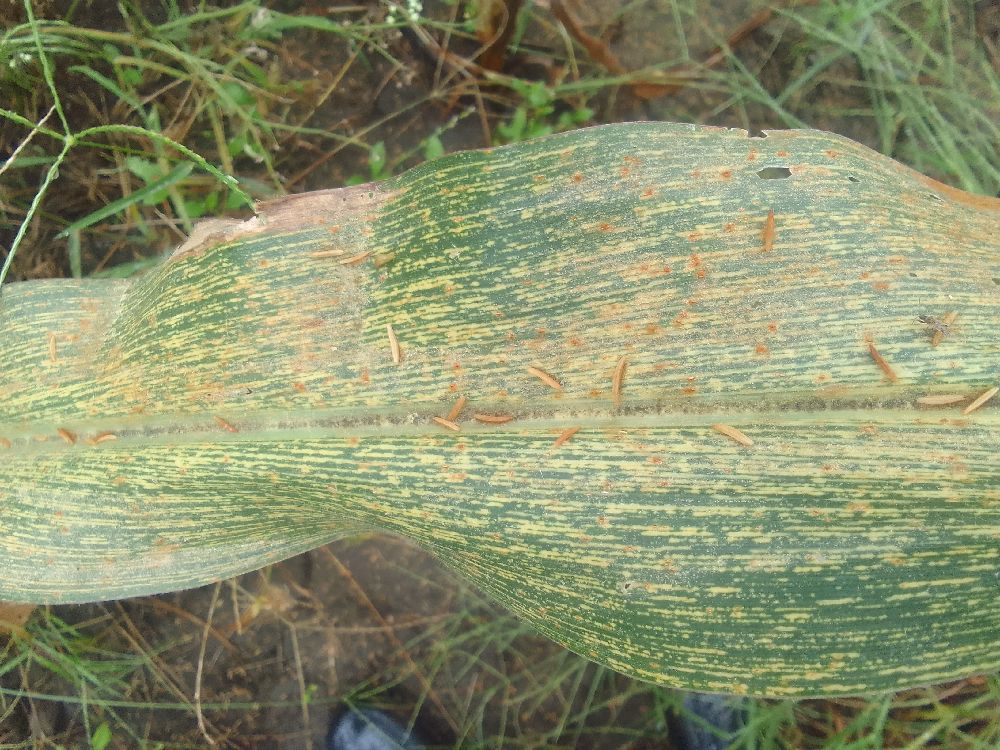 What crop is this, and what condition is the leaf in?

maize, maize streak virus
